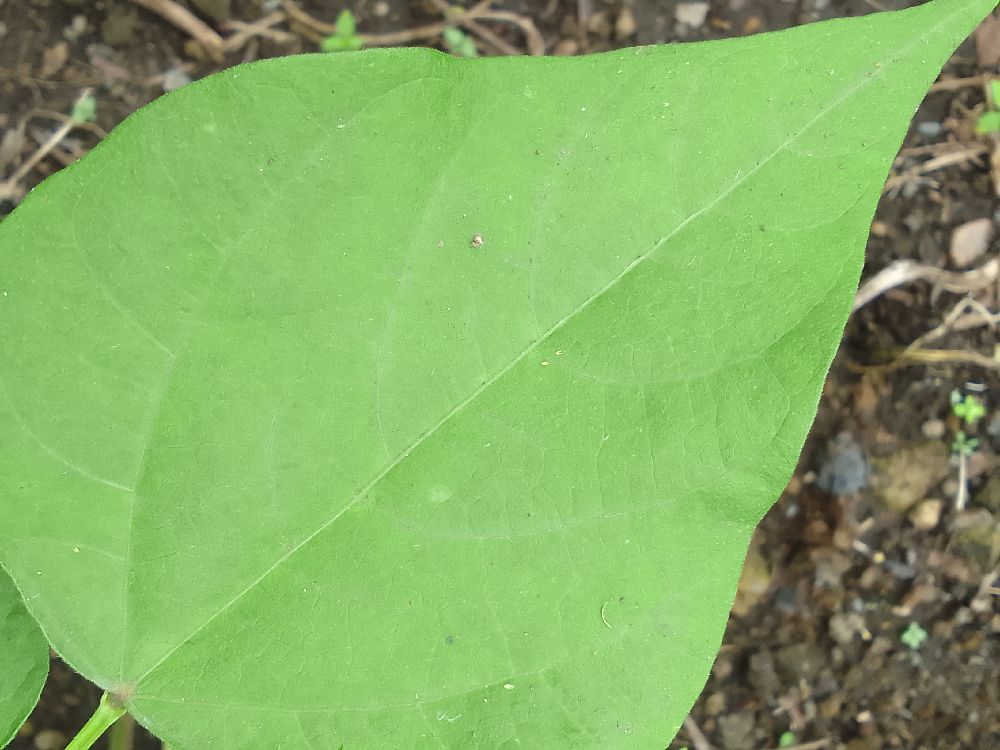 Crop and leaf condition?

common bean, healthy
